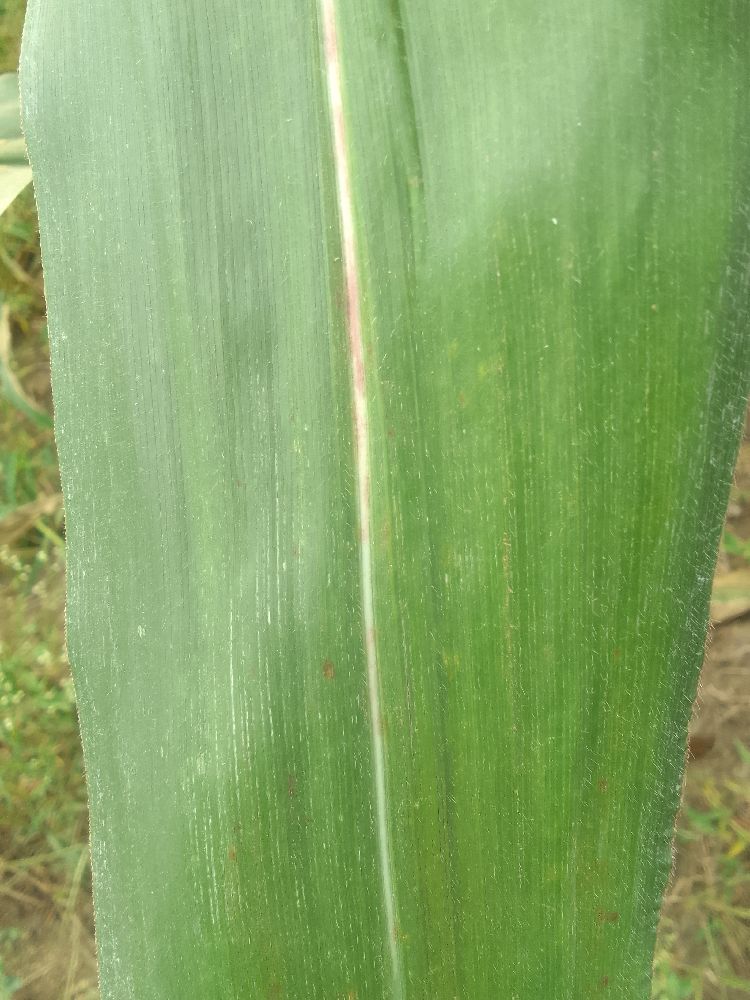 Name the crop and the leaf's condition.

maize, healthy
